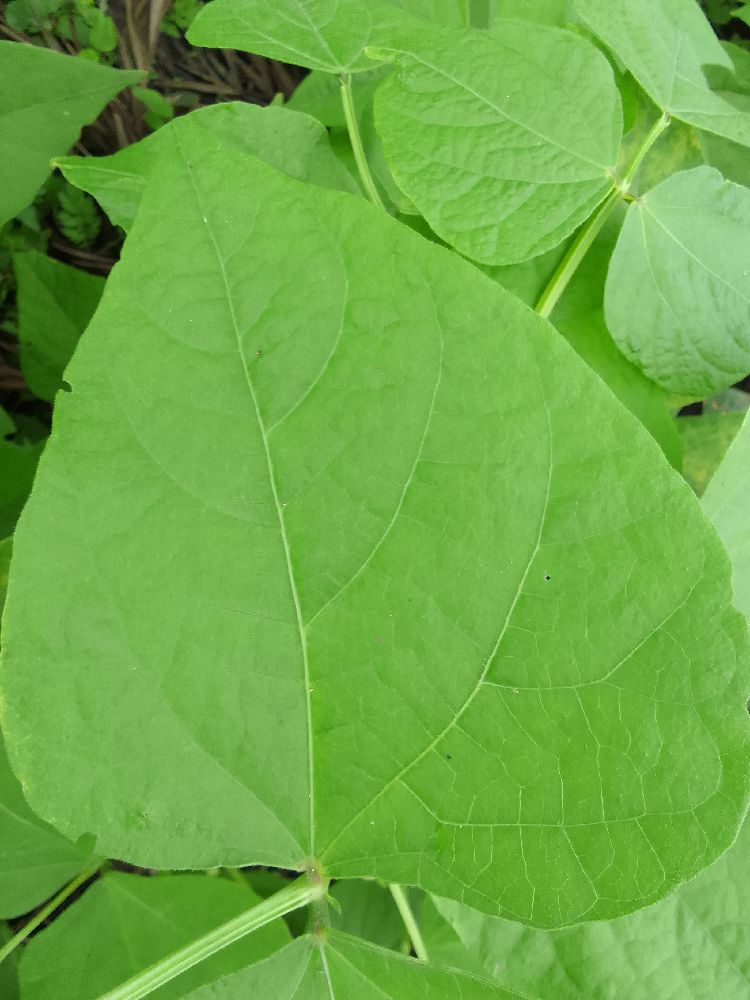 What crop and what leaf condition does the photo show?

common bean, healthy
